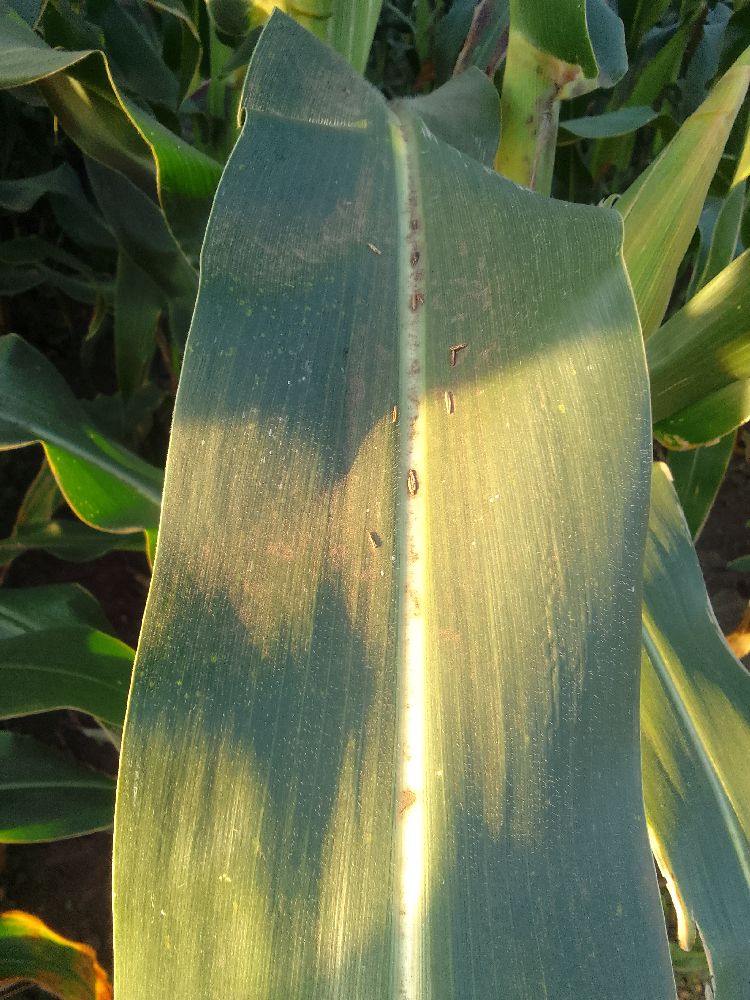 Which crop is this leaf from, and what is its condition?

maize, healthy
